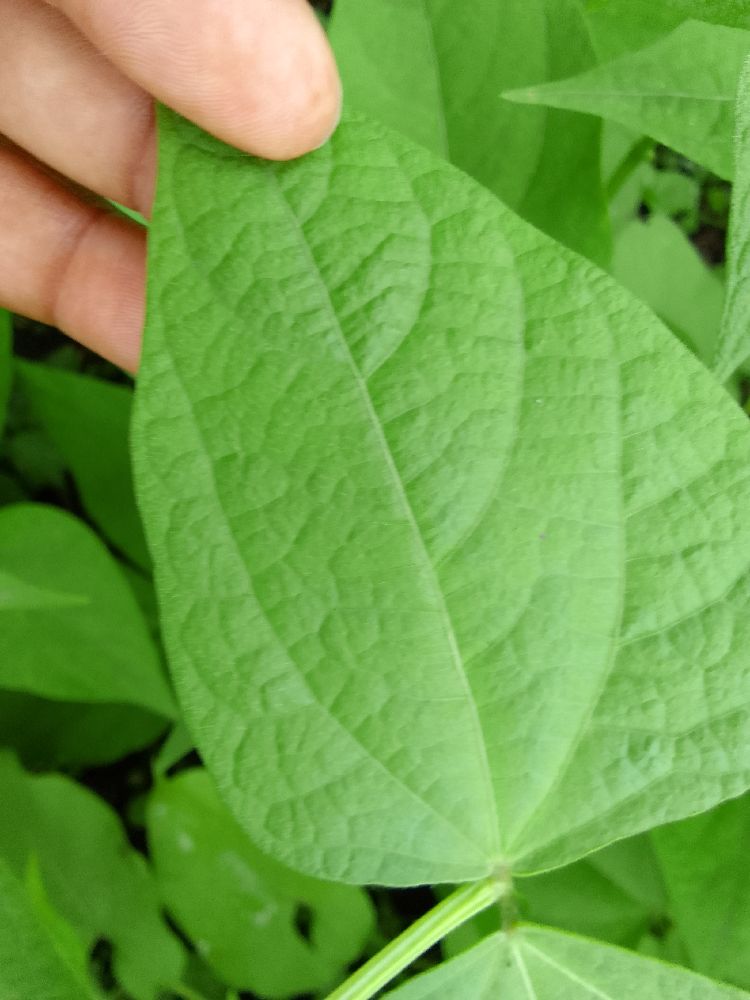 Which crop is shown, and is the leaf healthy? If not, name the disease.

common bean, healthy
